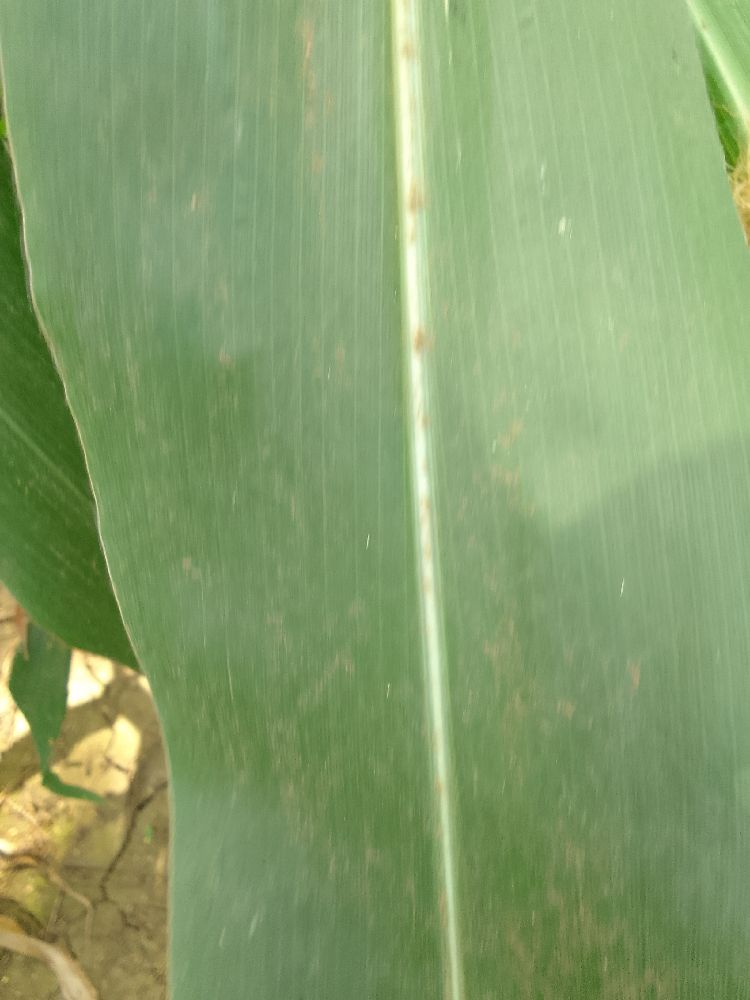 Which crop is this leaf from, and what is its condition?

maize, healthy
